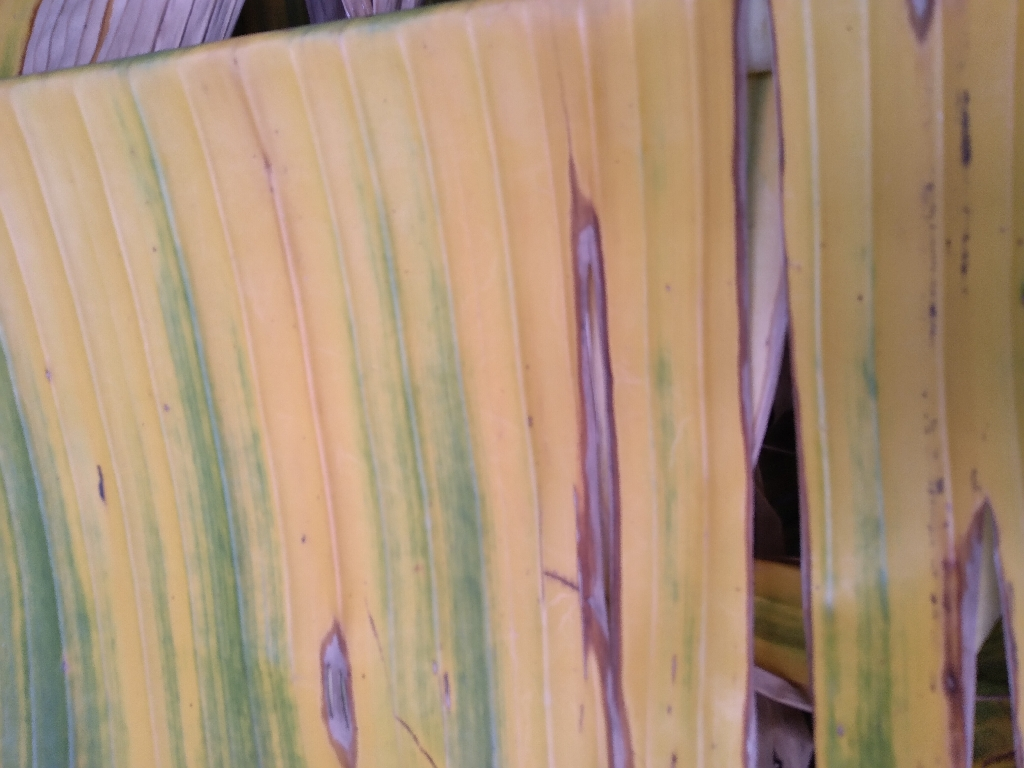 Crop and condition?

banana, fusarium wilt race 1
